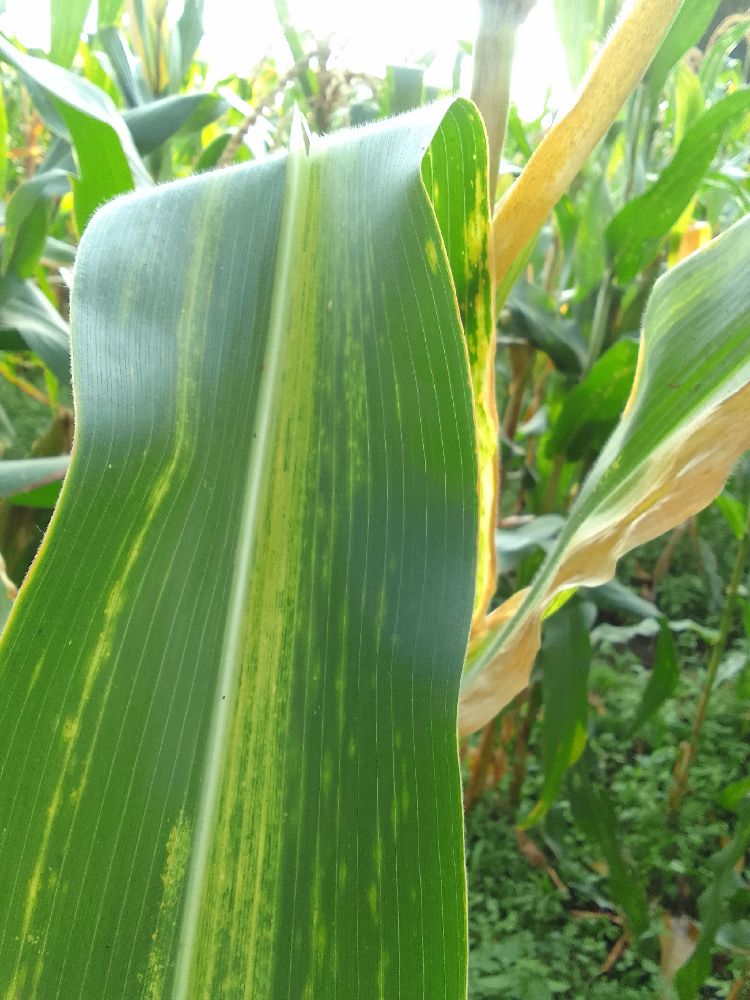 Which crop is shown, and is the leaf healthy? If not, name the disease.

maize, maize lethal necrosis
